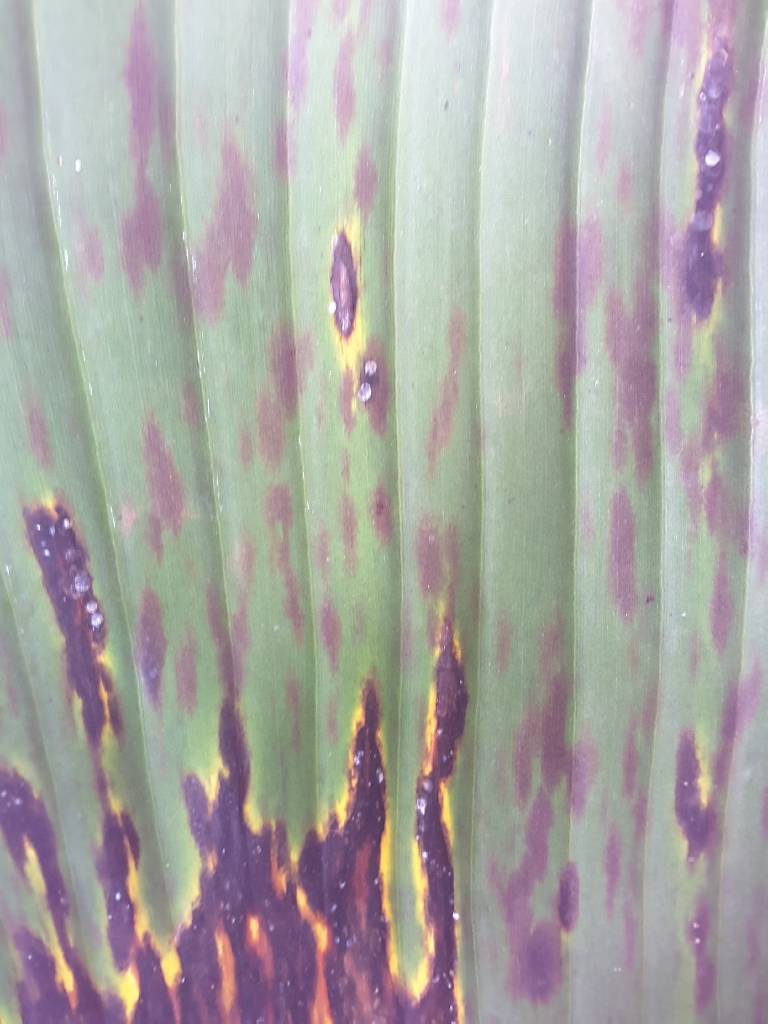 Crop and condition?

banana, black sigatoka
